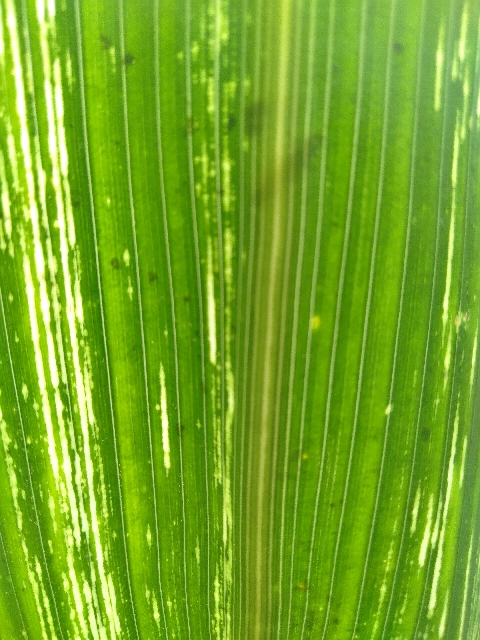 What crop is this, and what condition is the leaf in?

maize, maize streak virus
